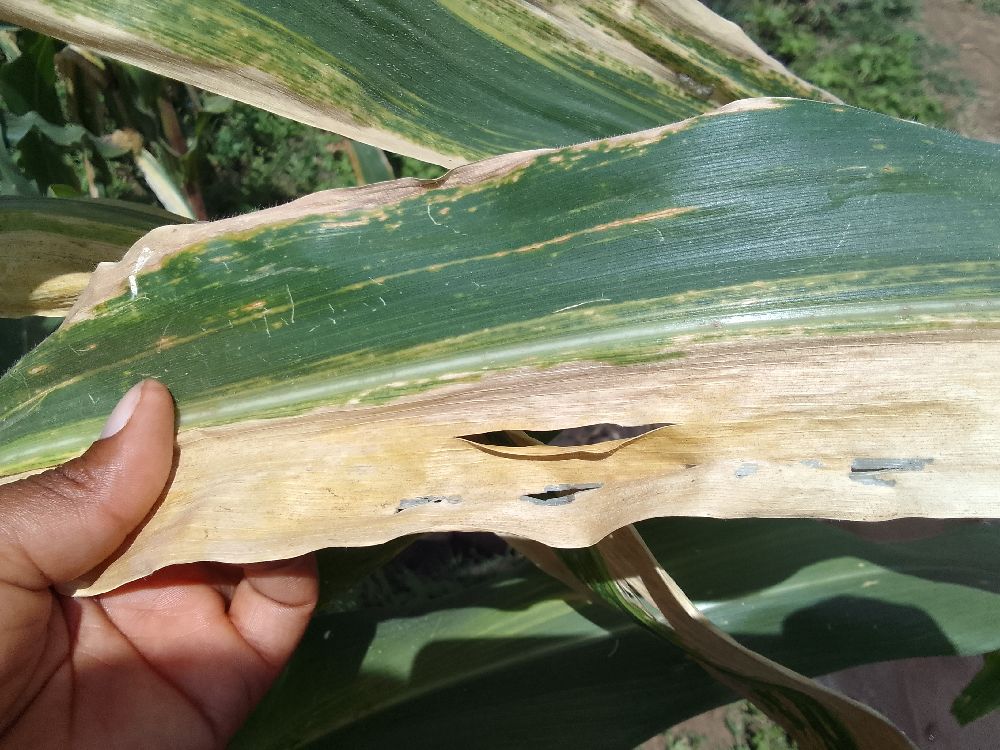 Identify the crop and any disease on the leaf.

maize, maize lethal necrosis
